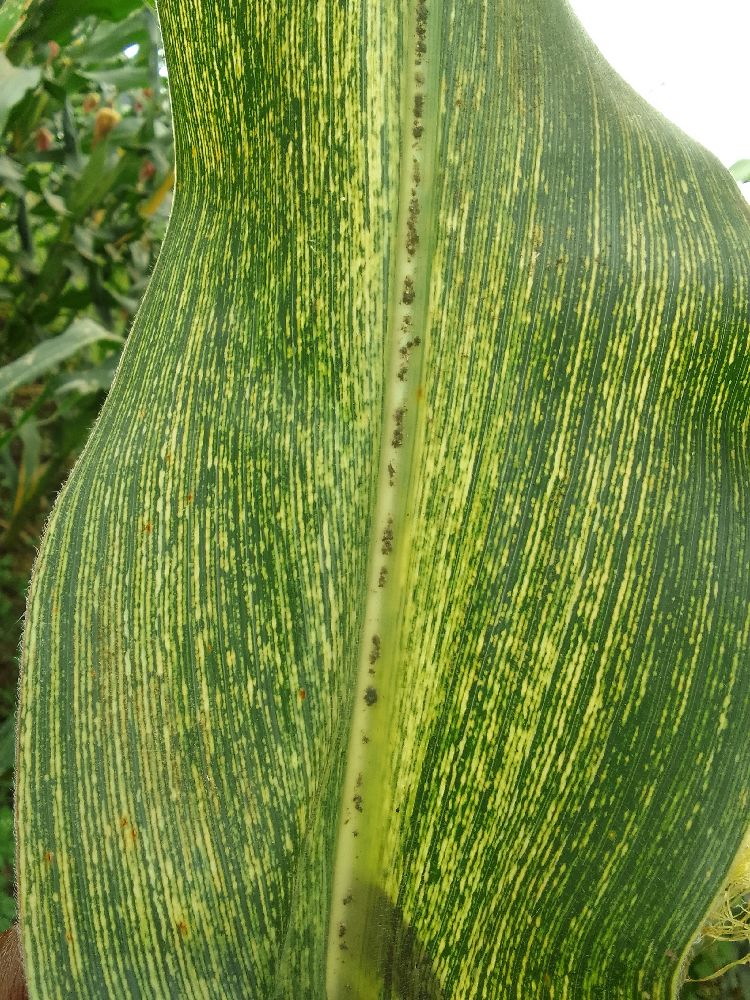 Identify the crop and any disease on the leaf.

maize, maize streak virus
